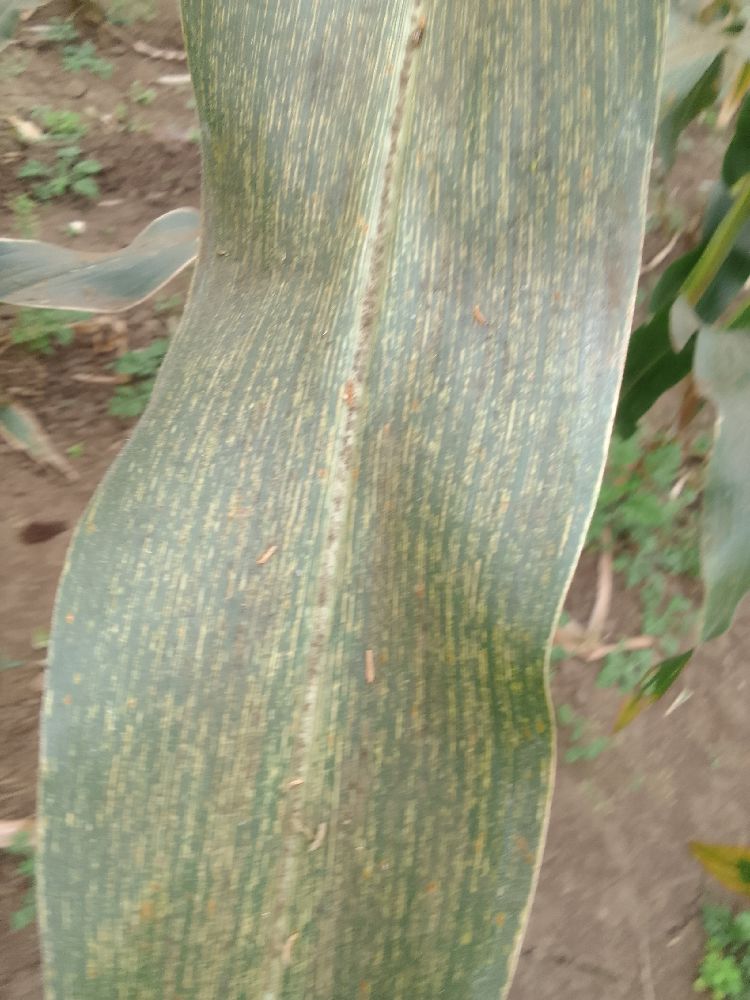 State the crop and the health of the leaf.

maize, maize streak virus
